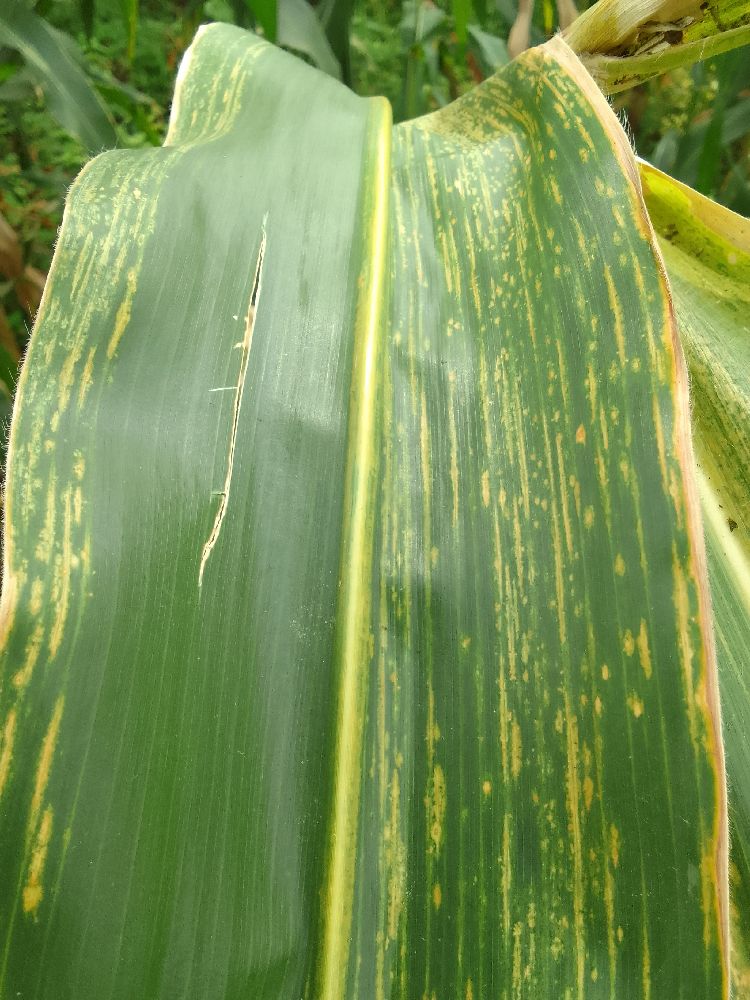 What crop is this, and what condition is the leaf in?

maize, maize lethal necrosis
